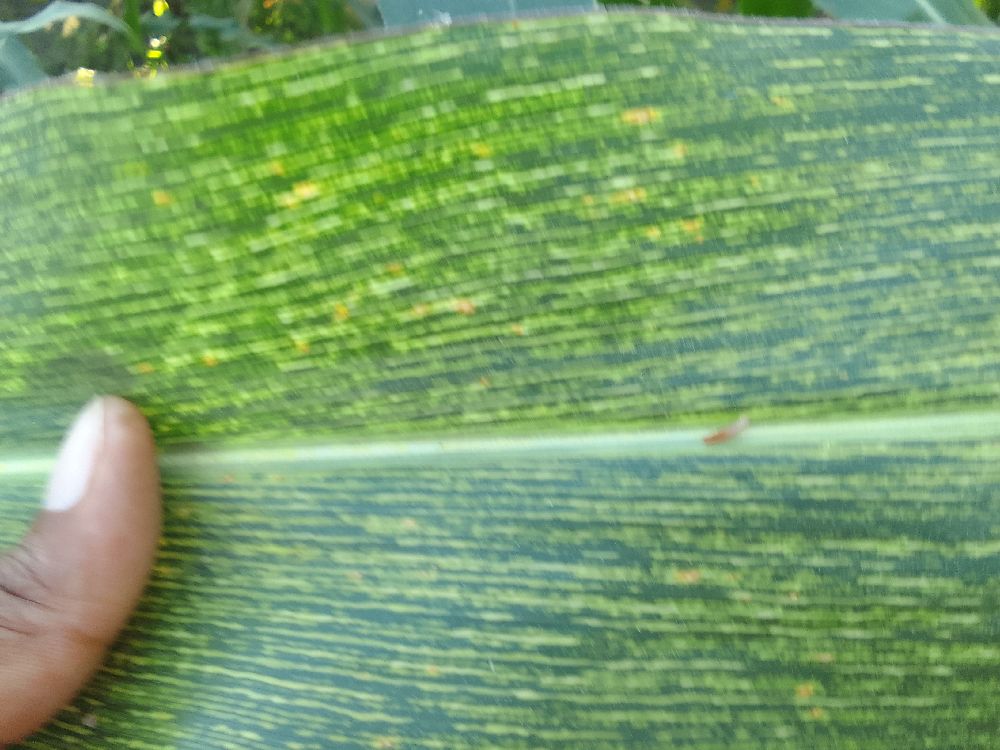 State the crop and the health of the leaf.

maize, maize streak virus
